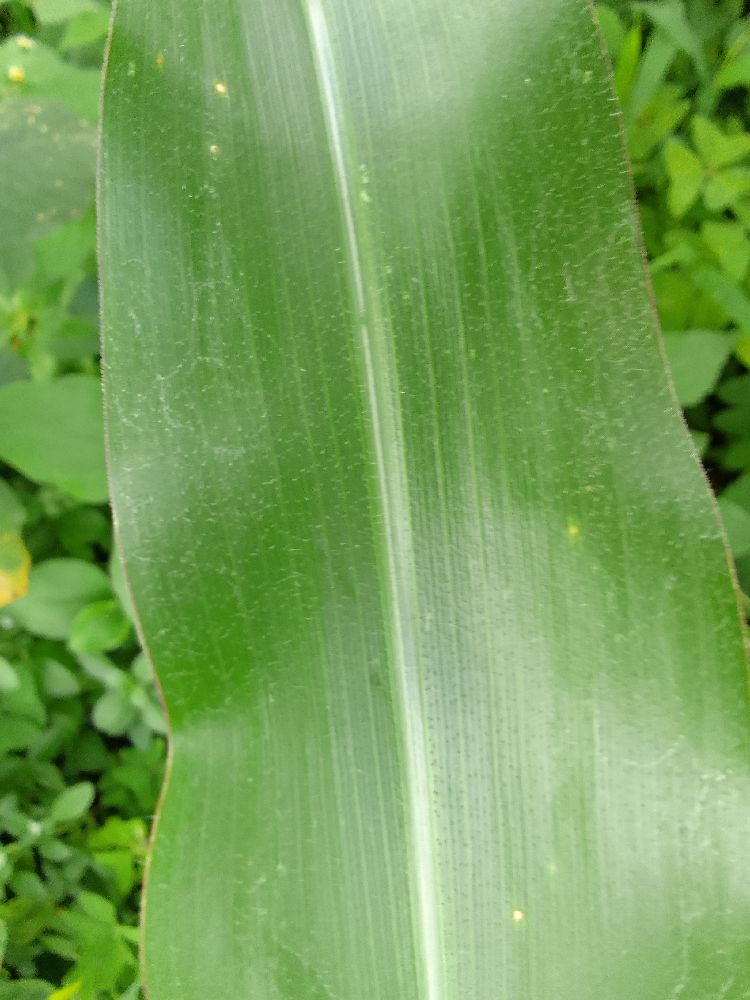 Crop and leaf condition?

maize, healthy
